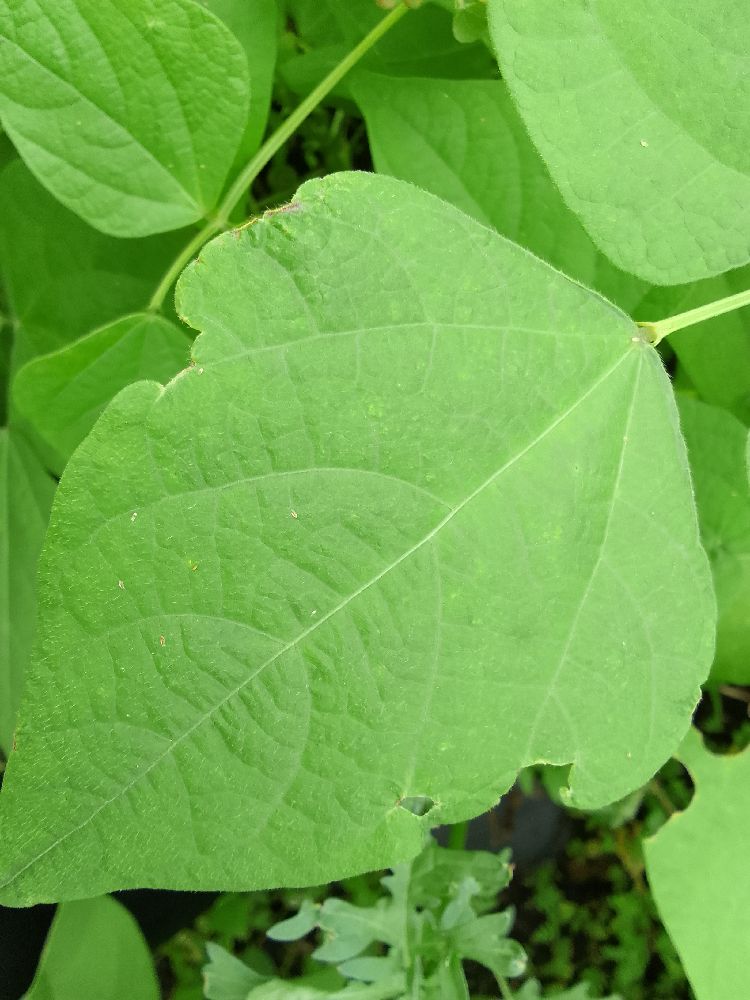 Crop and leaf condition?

common bean, healthy
